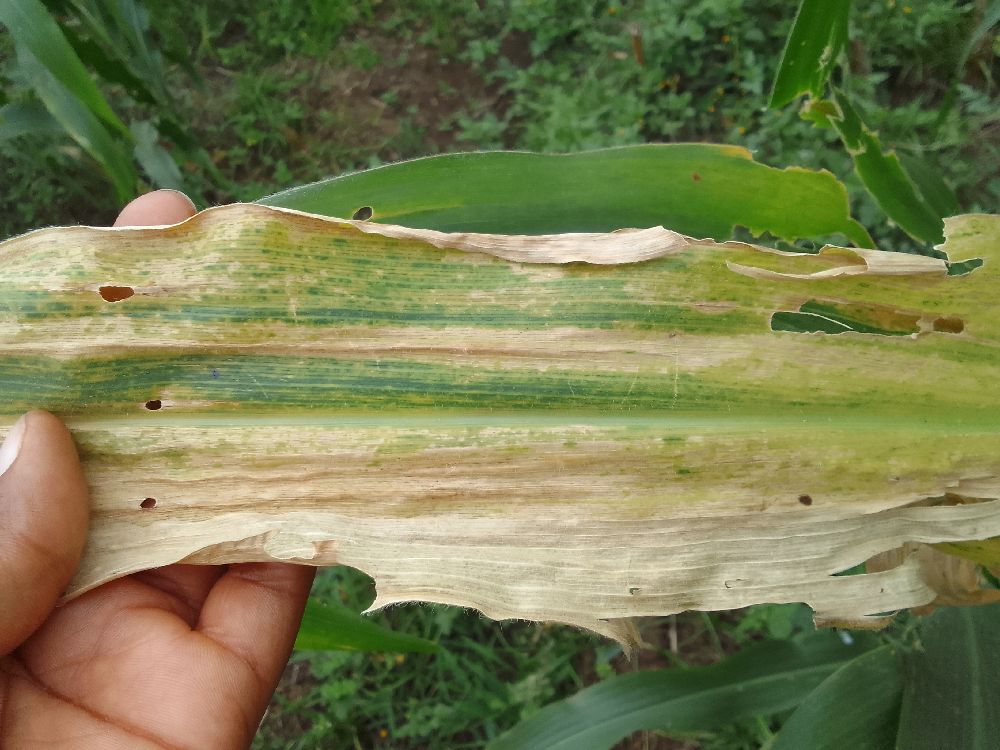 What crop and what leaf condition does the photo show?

maize, maize lethal necrosis
